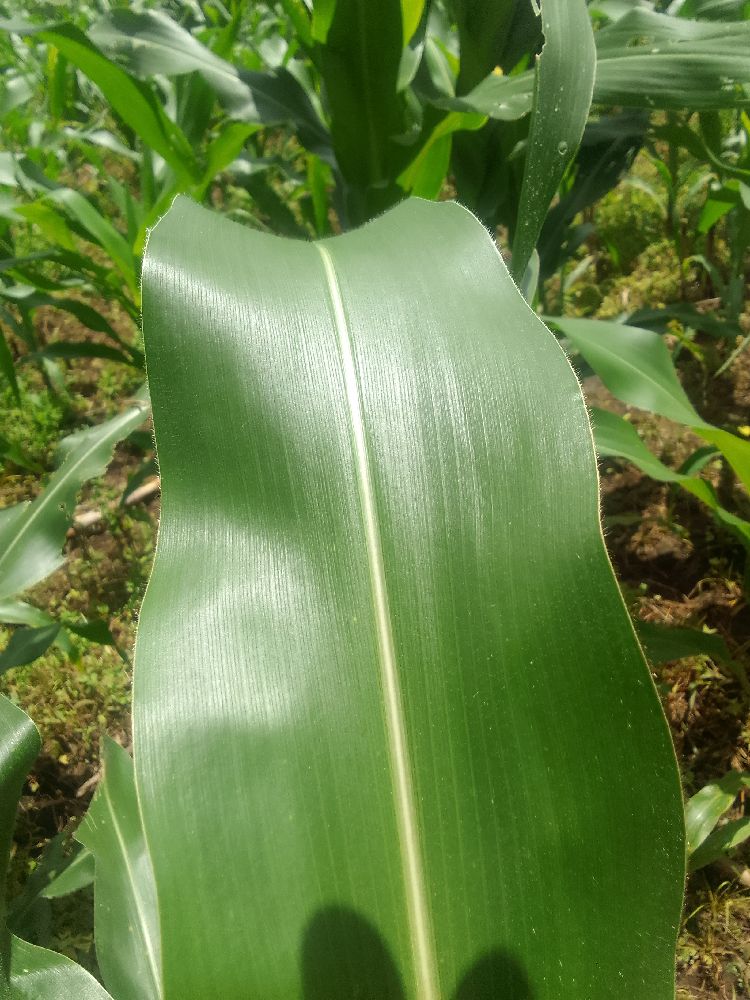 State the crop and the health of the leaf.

maize, healthy
